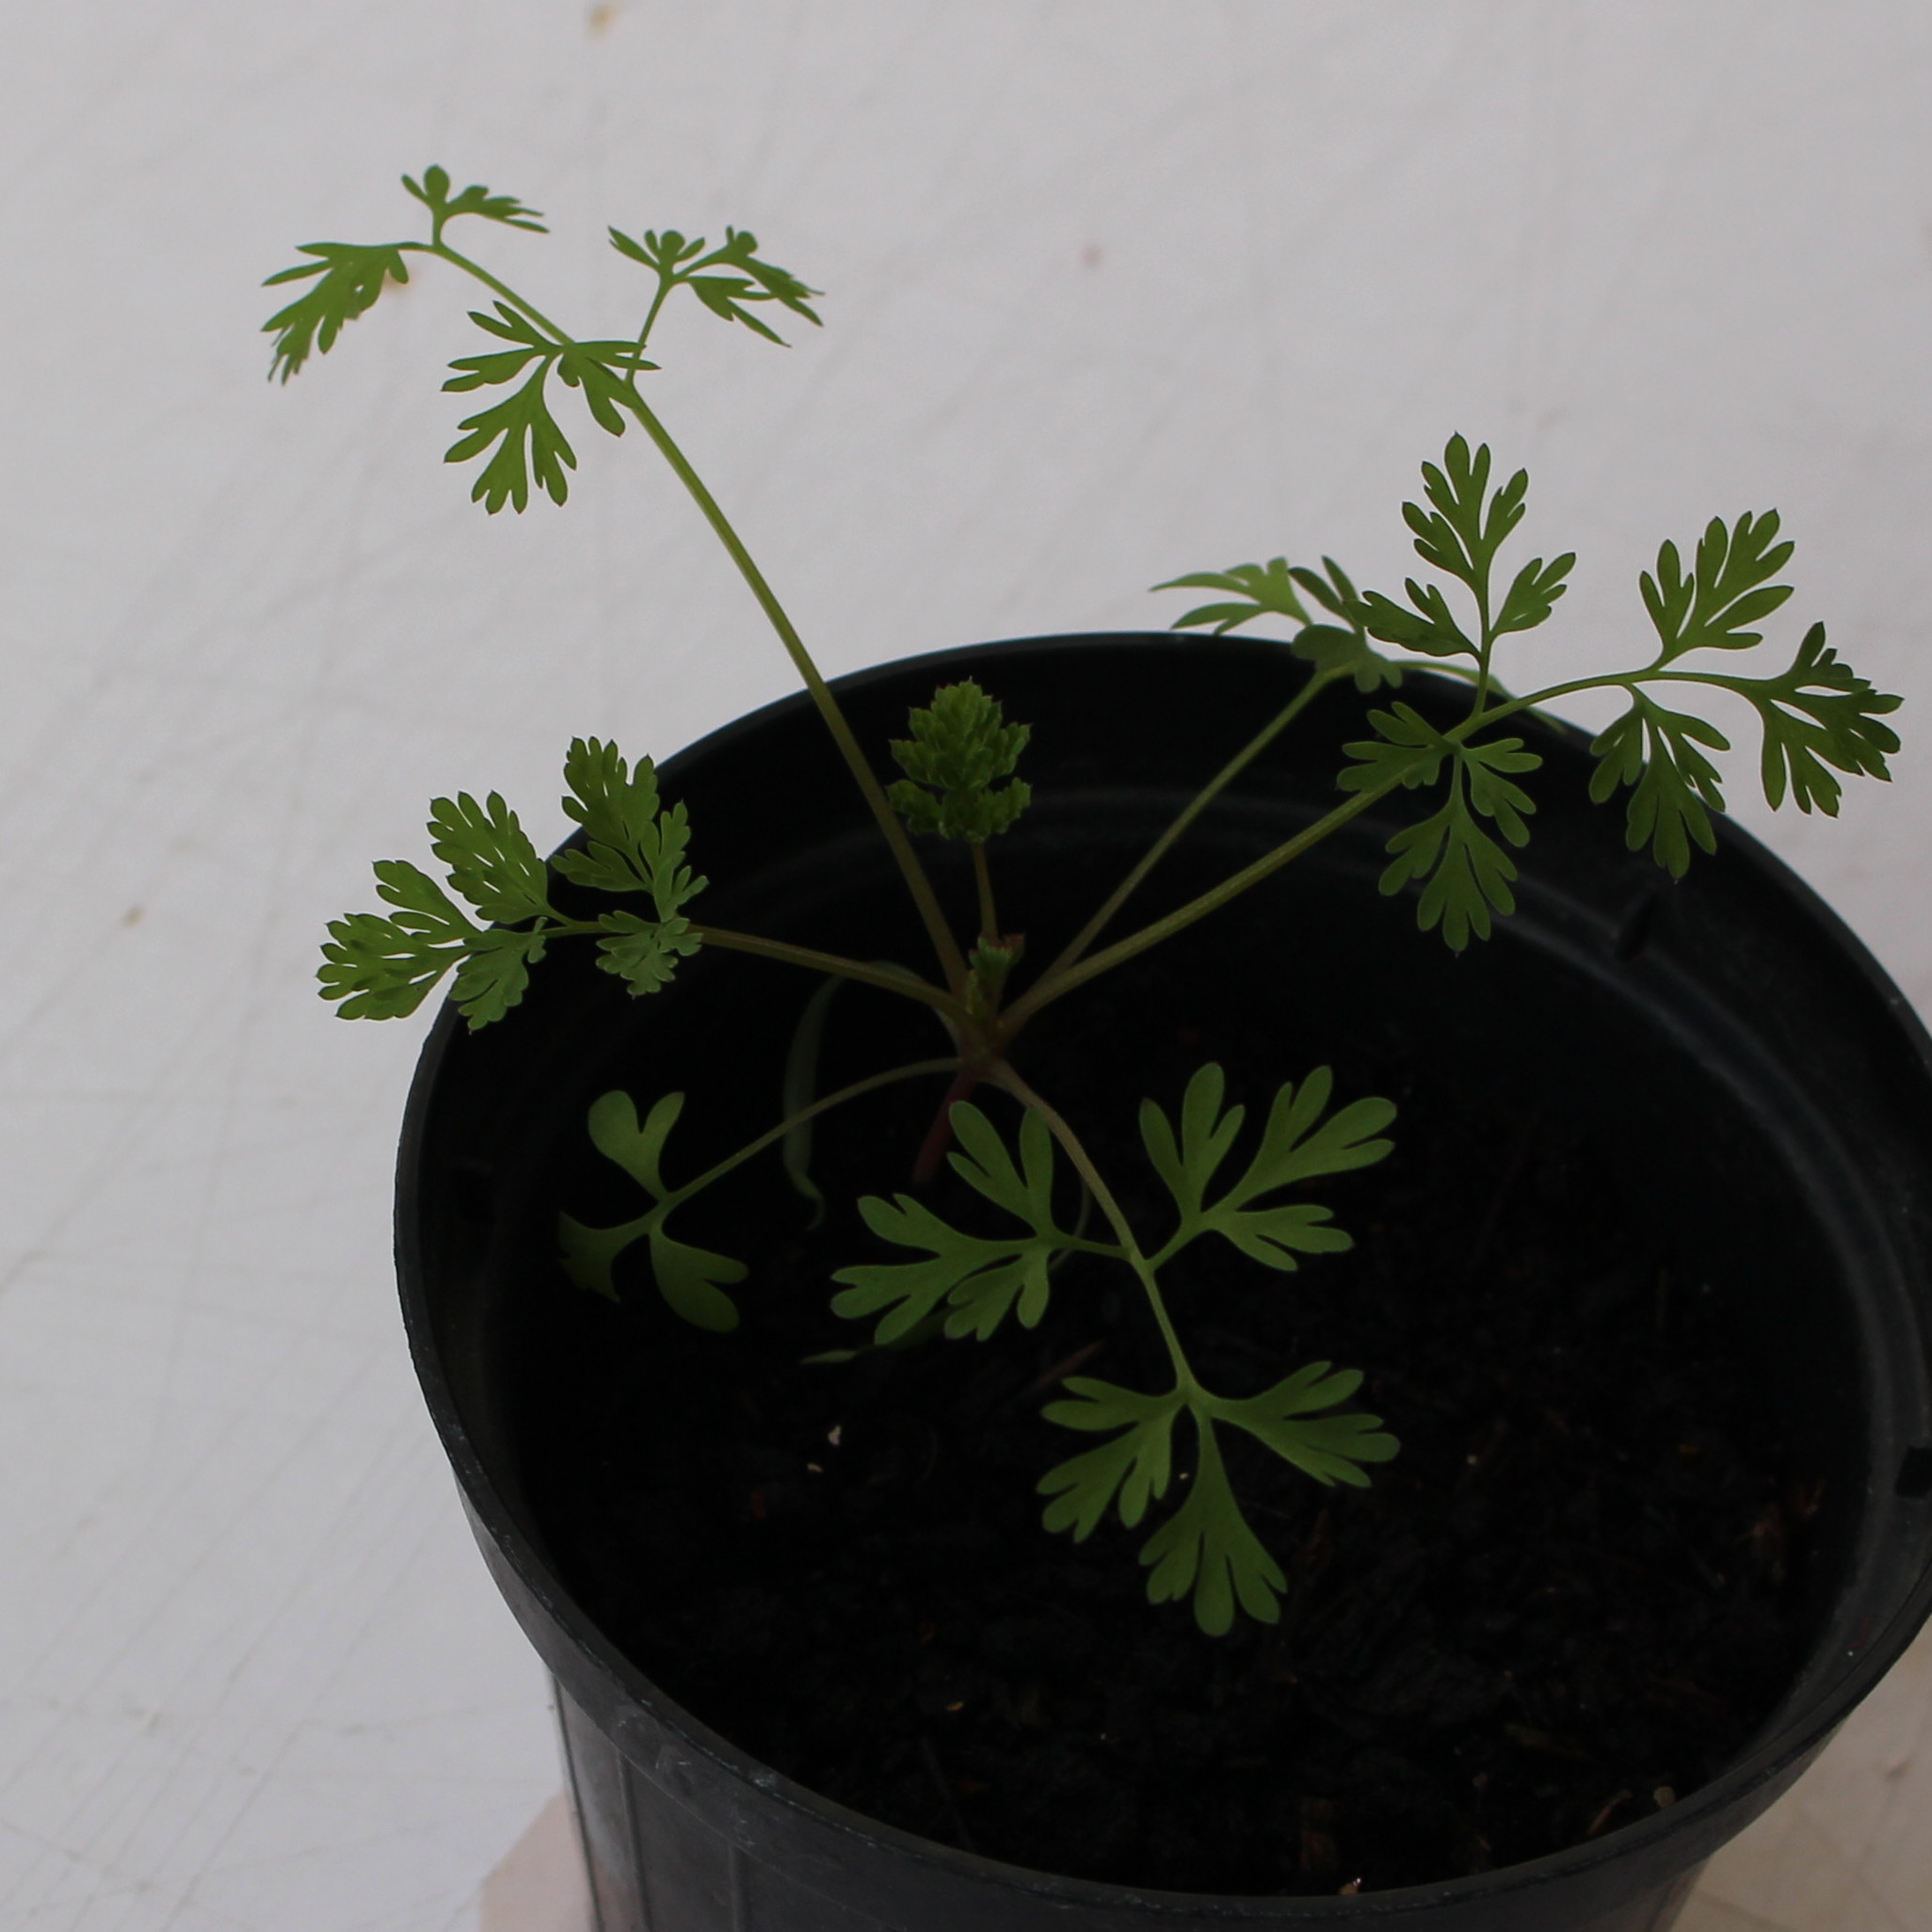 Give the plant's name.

Fumaria officinalis
